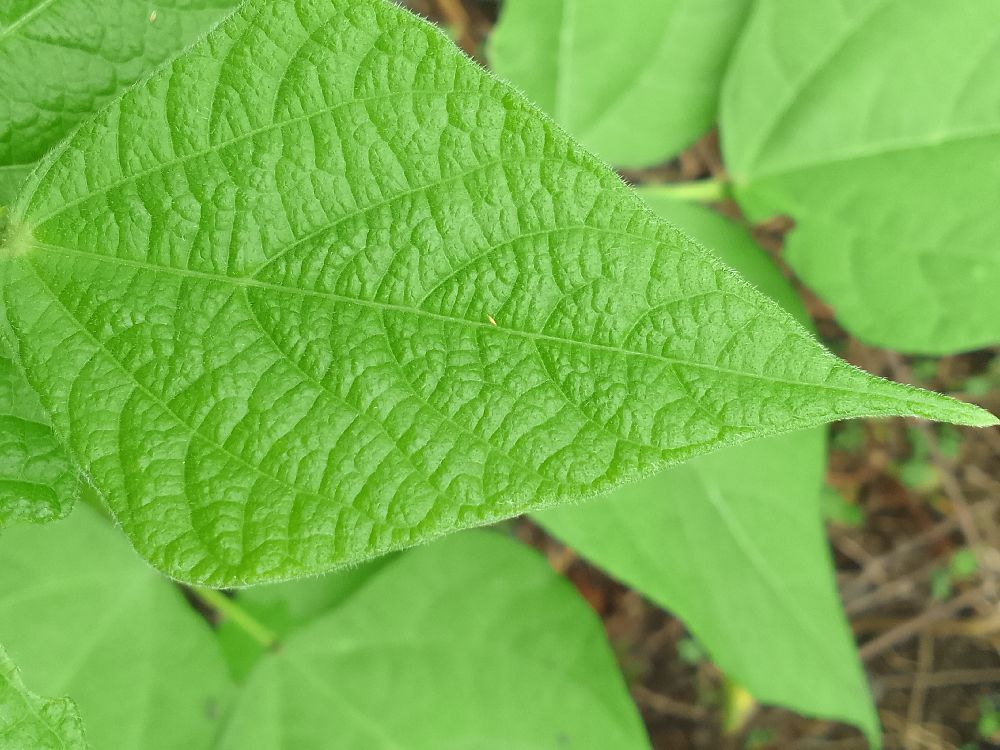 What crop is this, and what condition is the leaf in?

common bean, healthy
